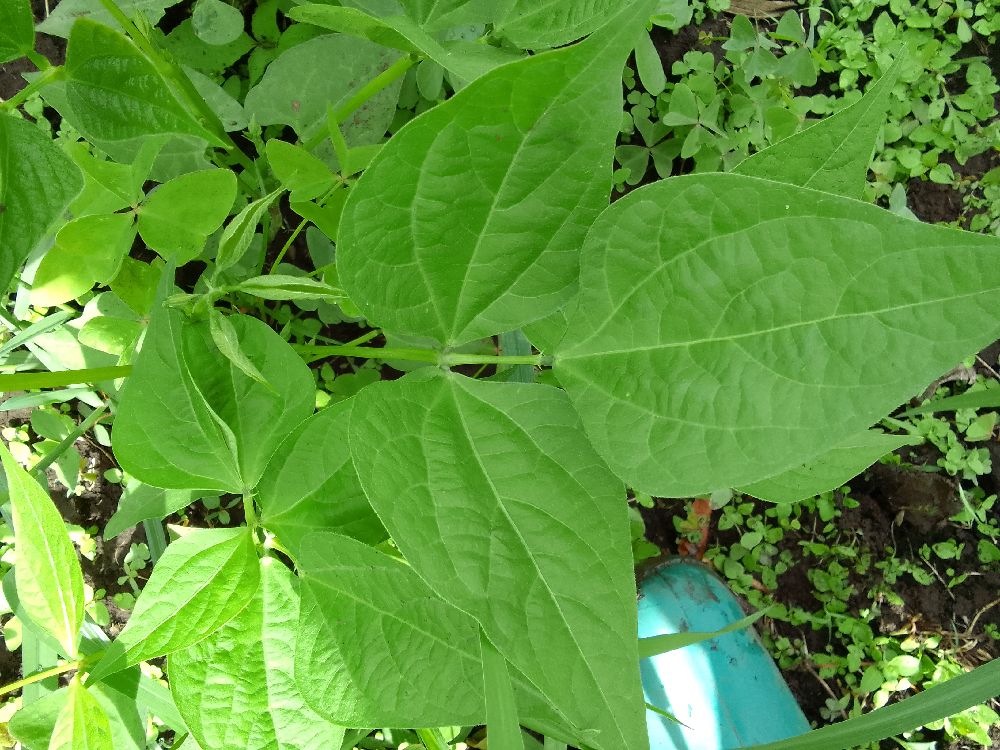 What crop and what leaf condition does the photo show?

common bean, healthy
